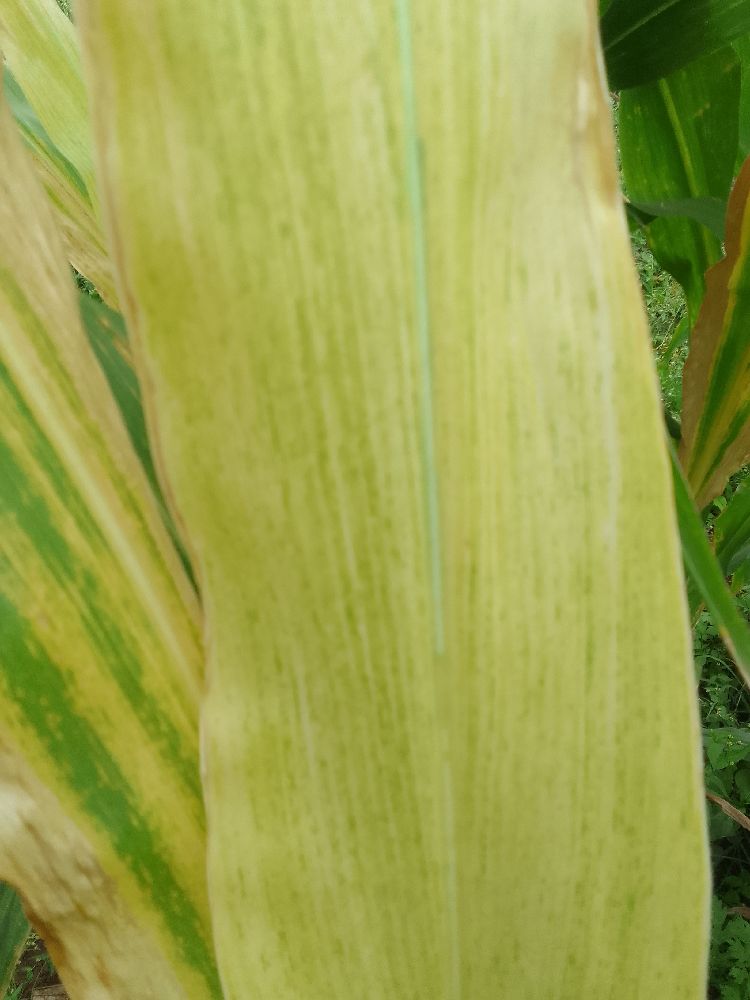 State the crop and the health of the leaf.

maize, maize lethal necrosis
